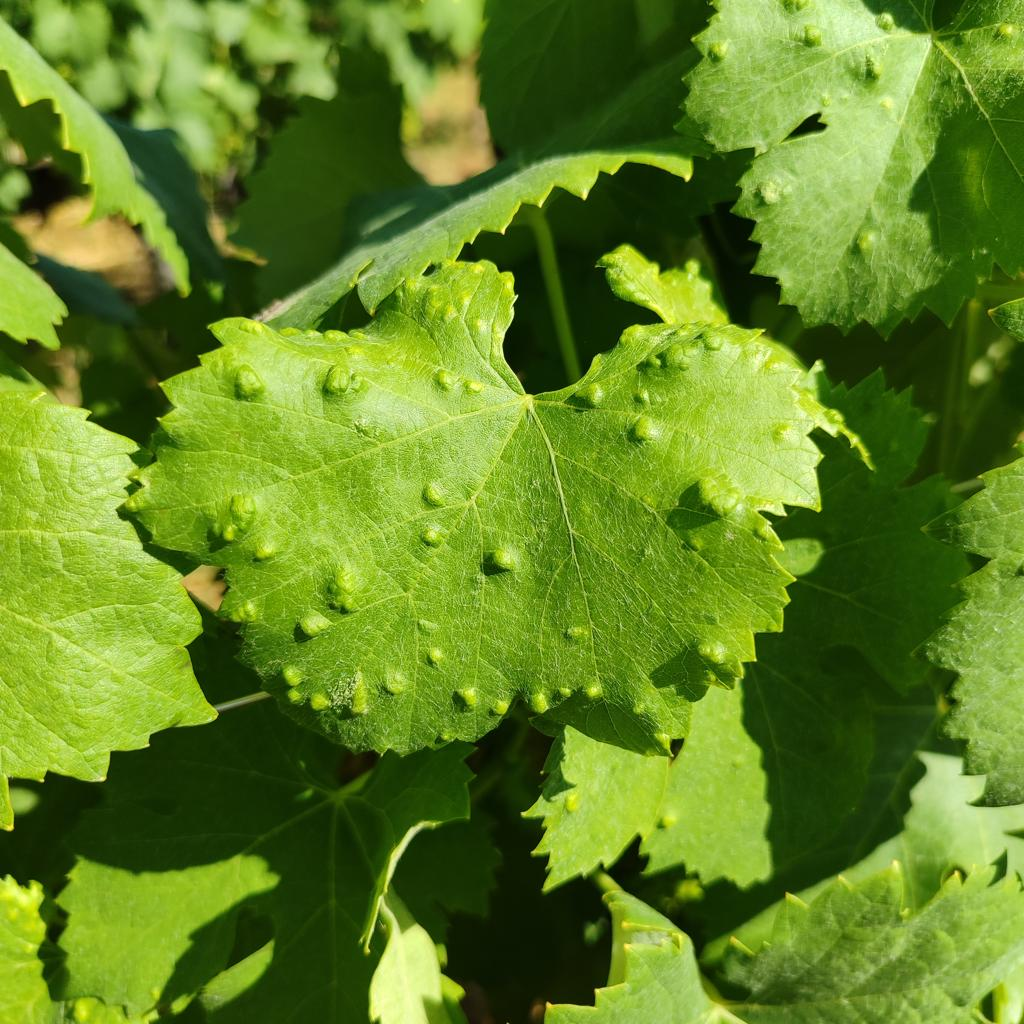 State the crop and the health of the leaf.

grapevine, erineum mite
